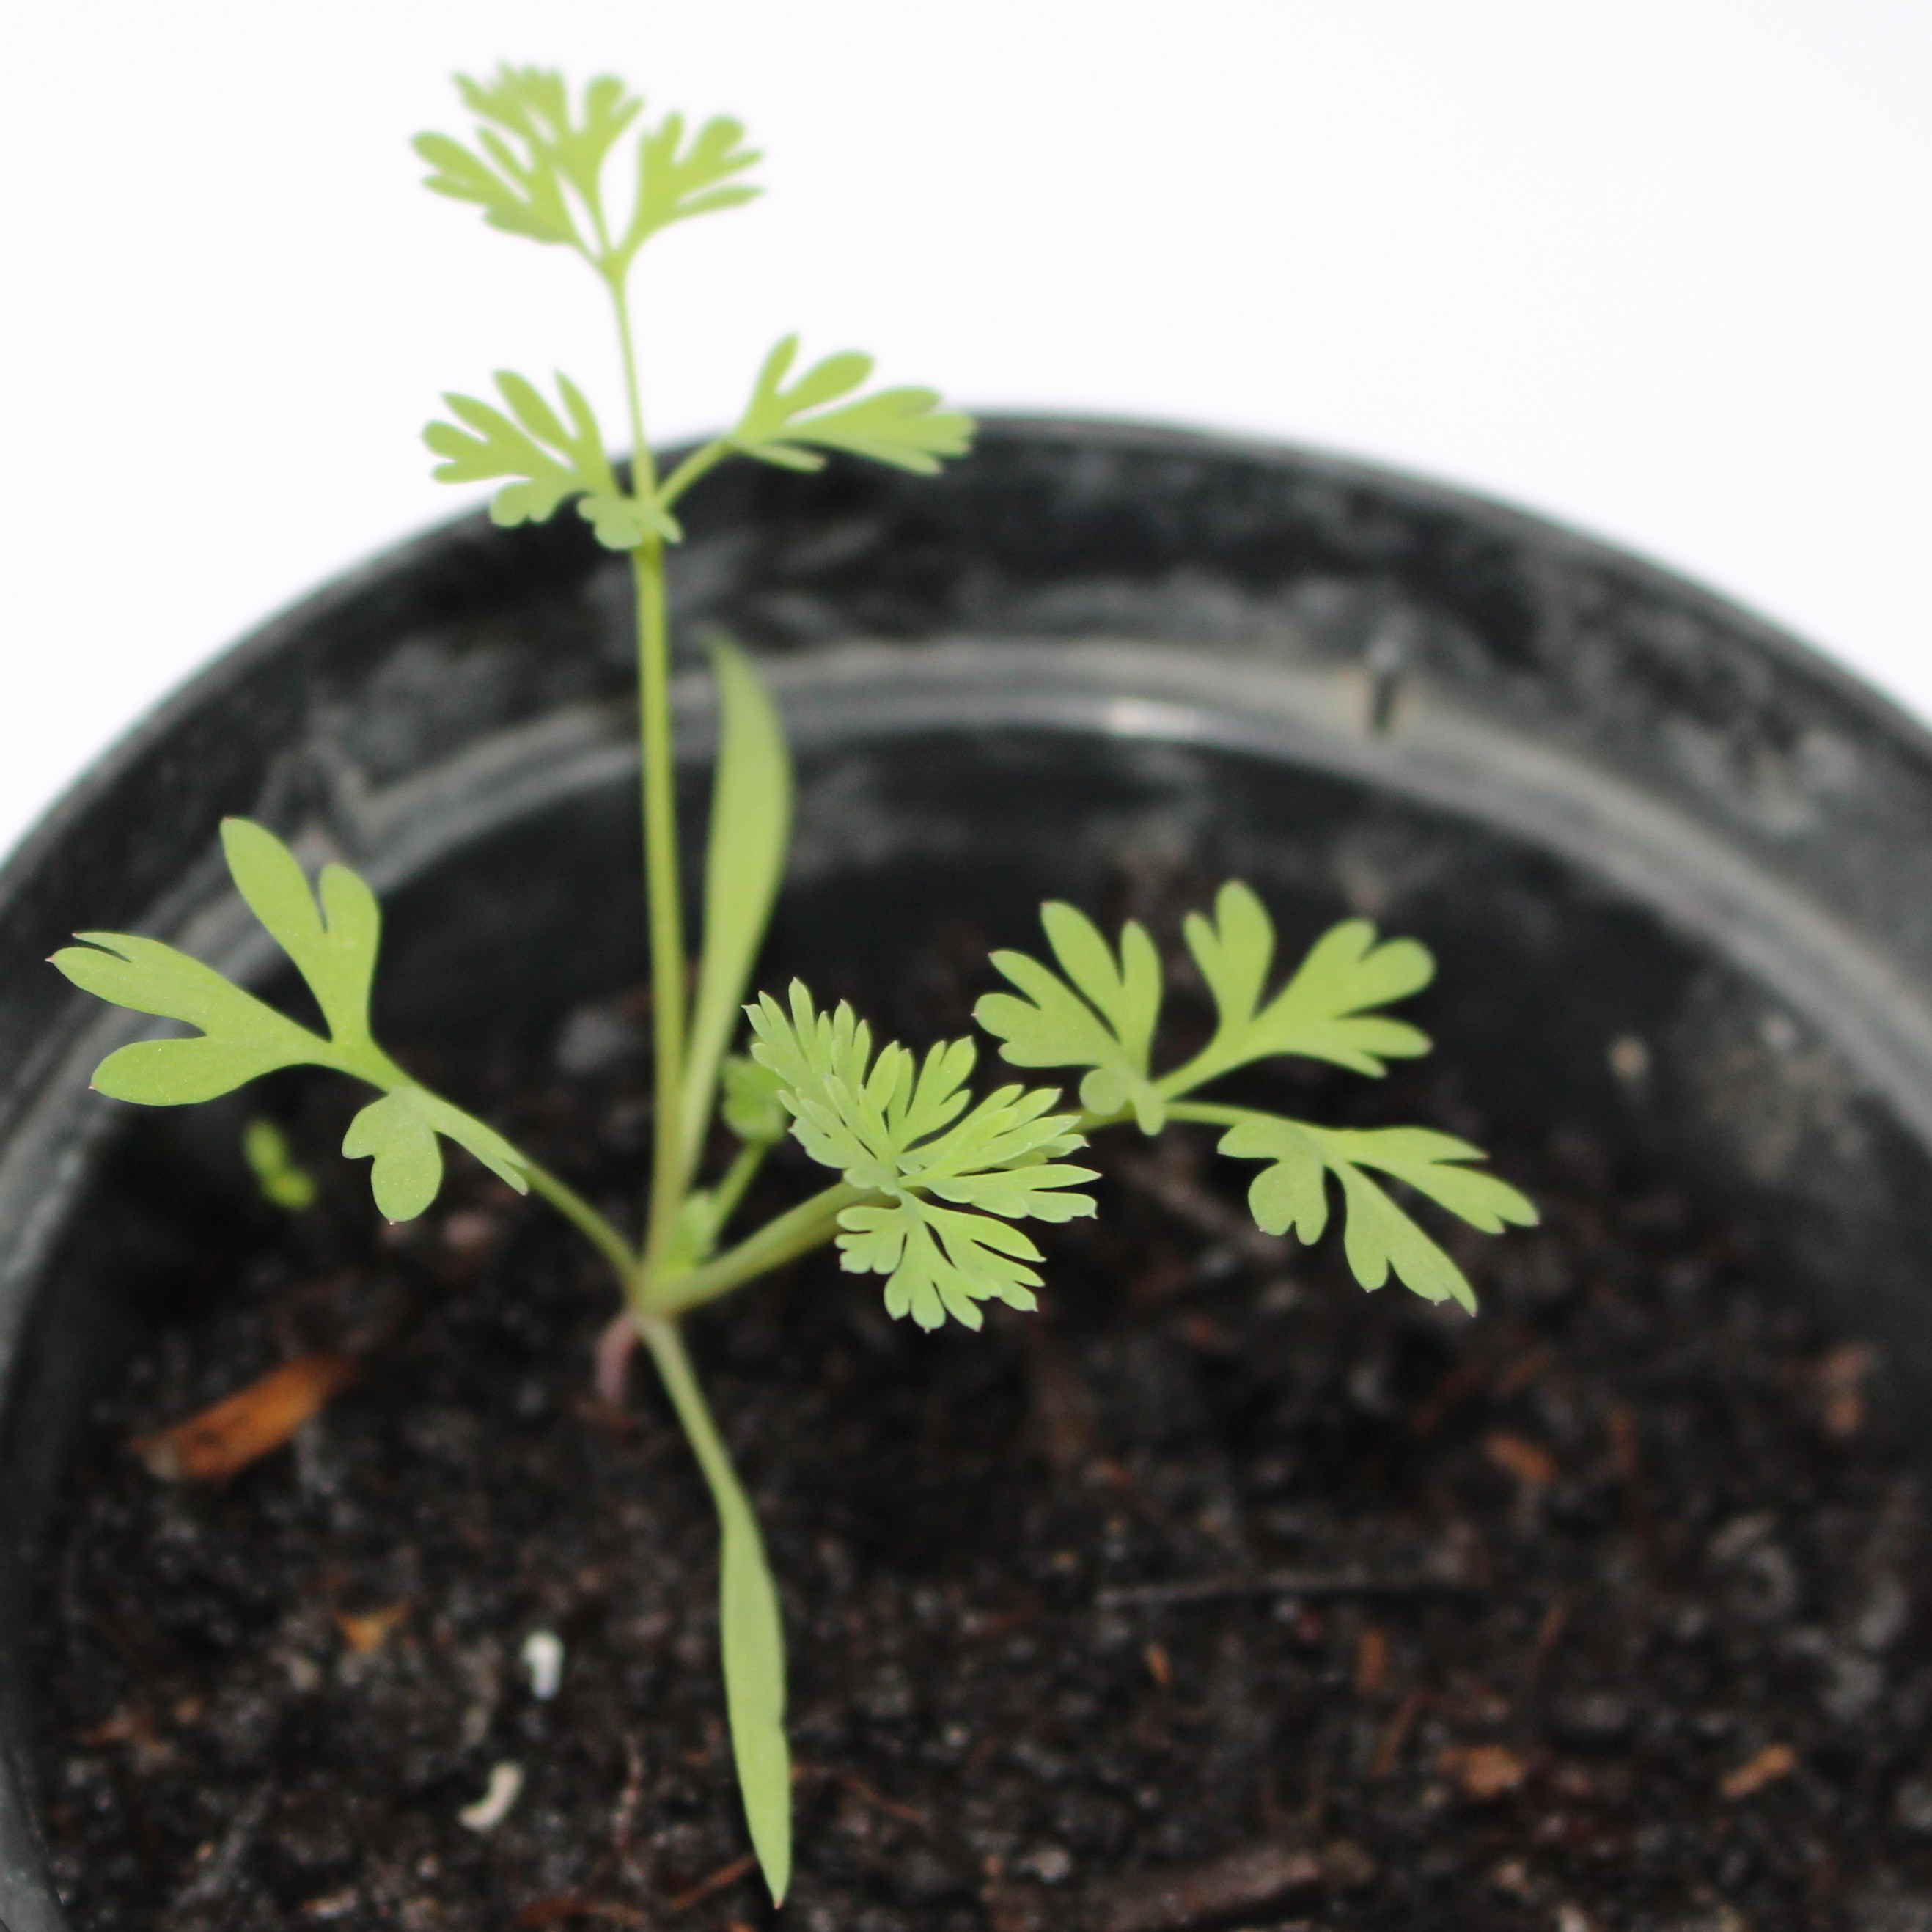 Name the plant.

Fumaria officinalis
